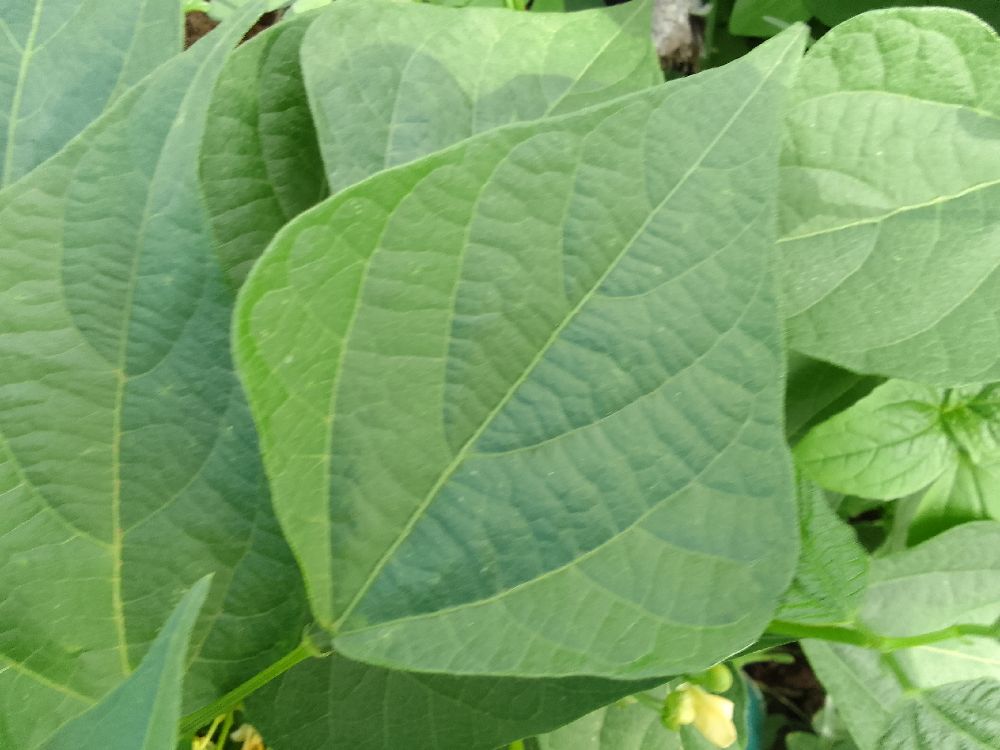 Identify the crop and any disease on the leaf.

common bean, healthy
